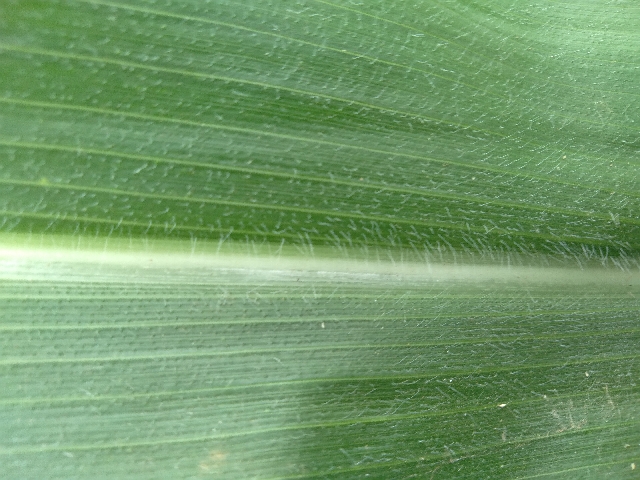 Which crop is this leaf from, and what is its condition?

maize, healthy
